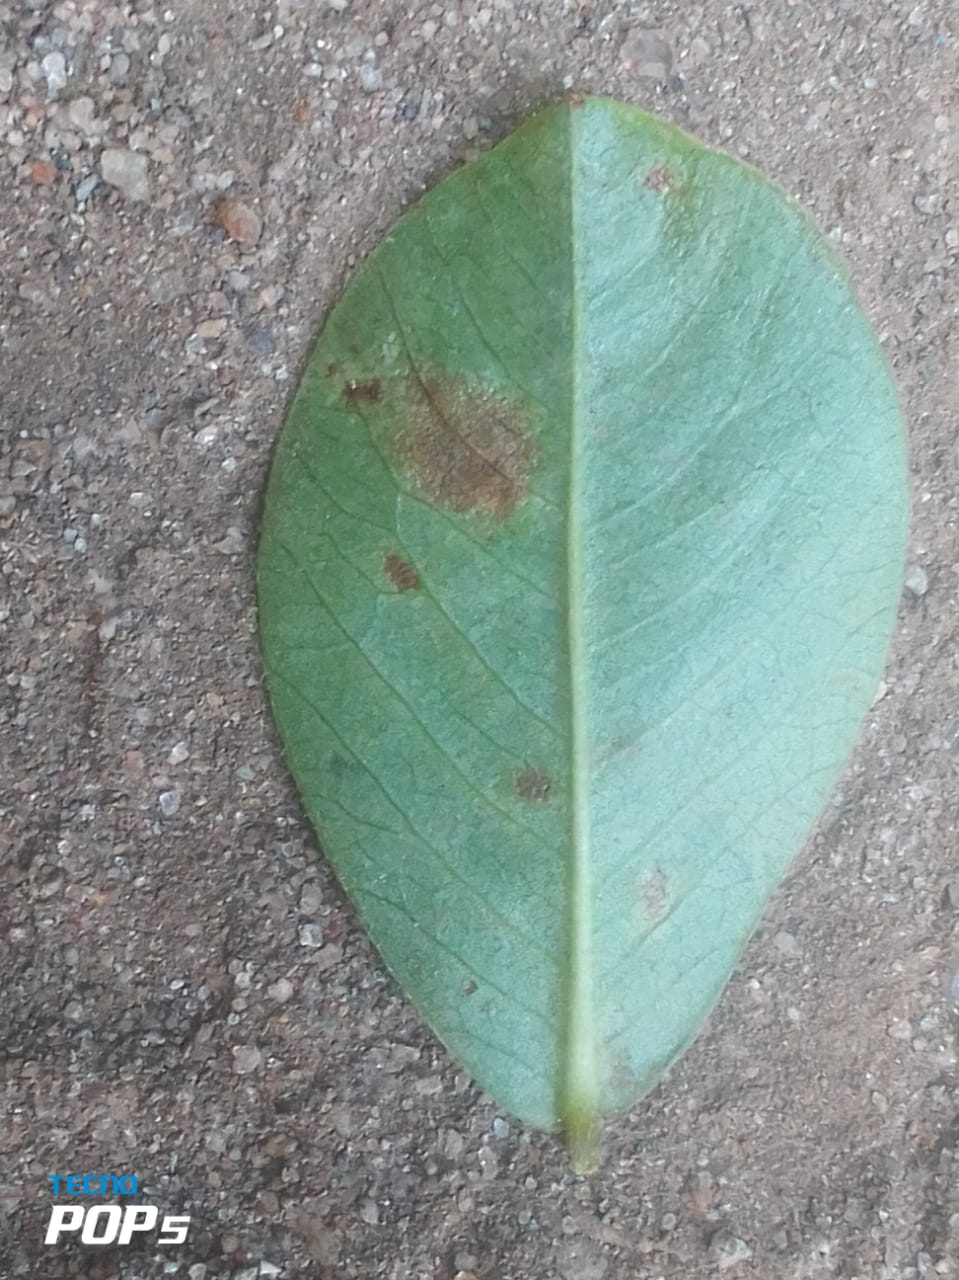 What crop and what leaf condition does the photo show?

peanut, nothapassalora personata
